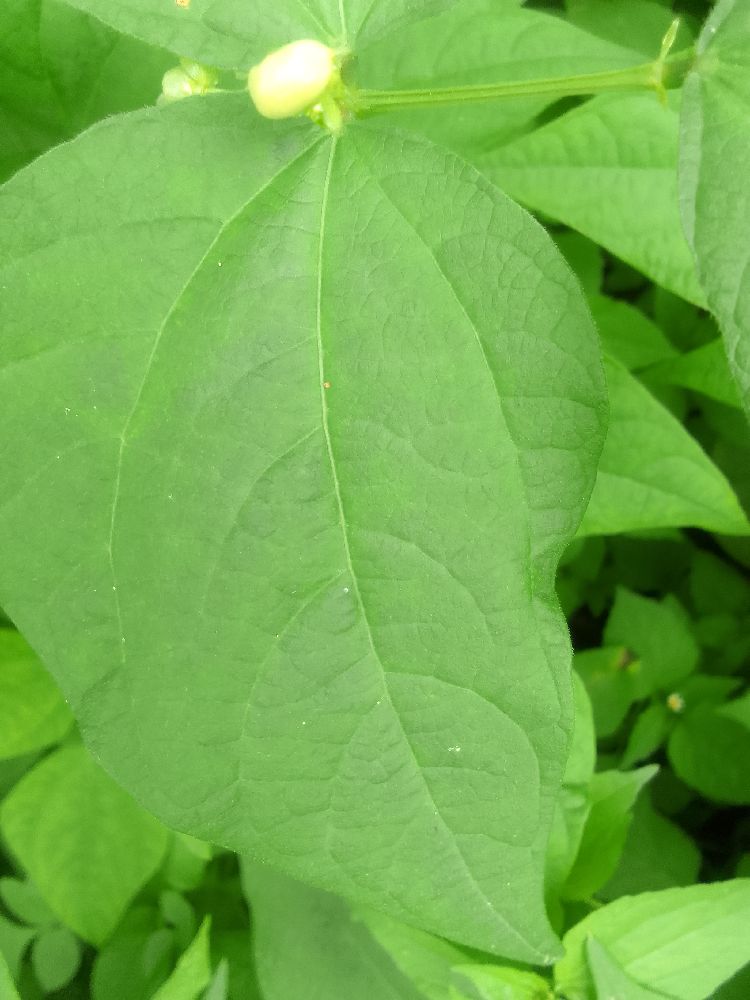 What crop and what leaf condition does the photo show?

common bean, healthy
